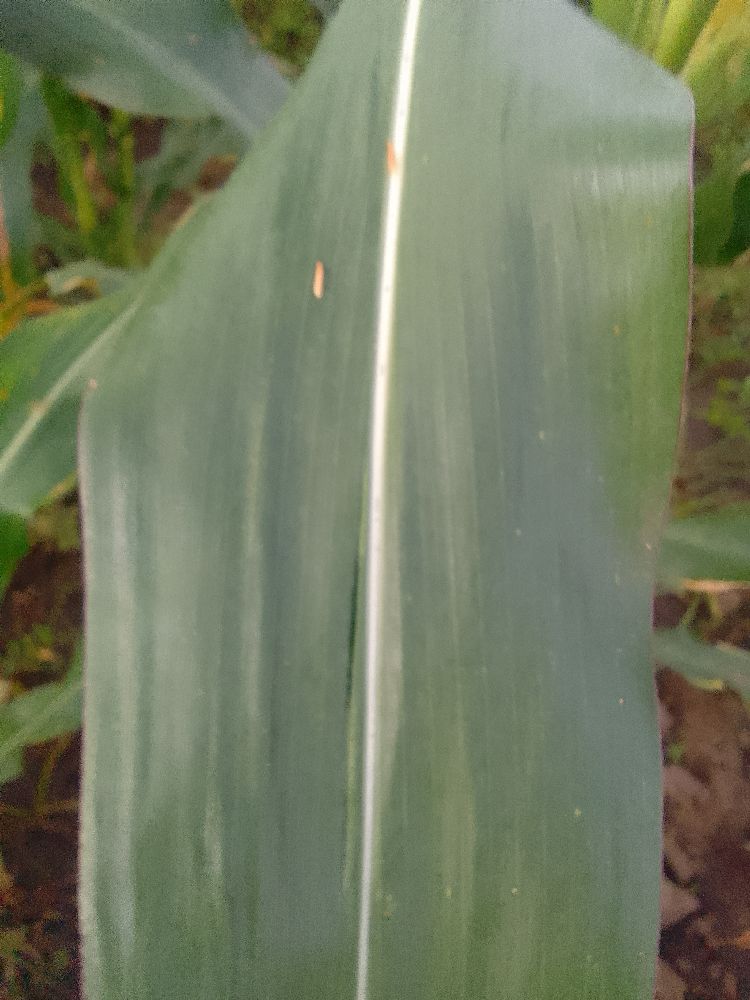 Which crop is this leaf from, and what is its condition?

common bean, healthy
